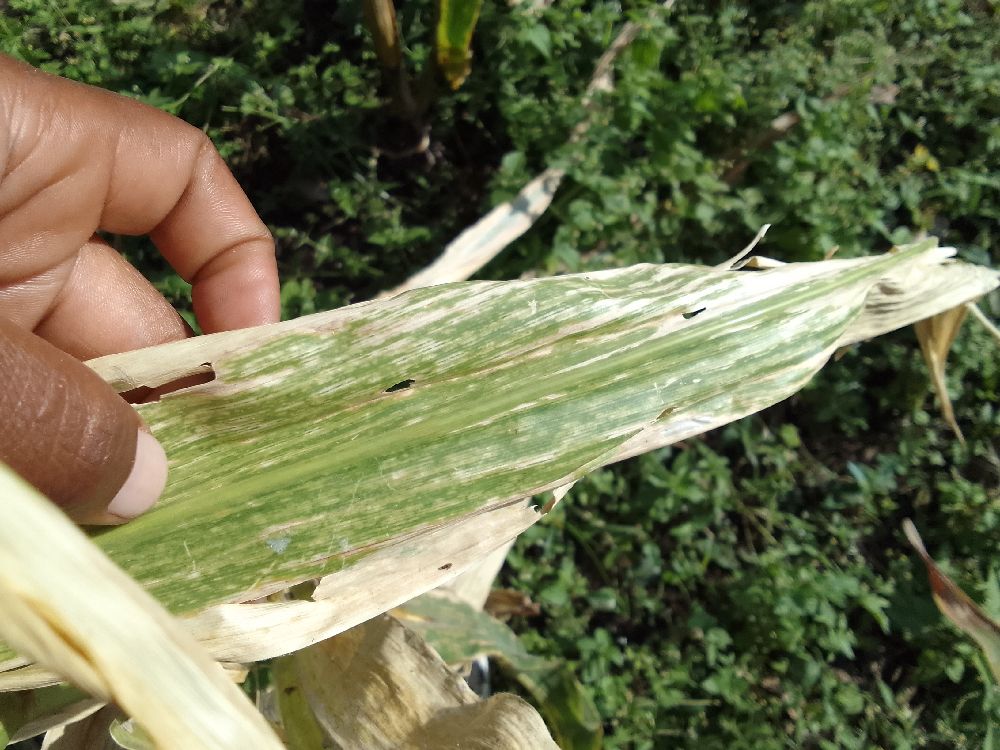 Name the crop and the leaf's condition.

maize, maize lethal necrosis
